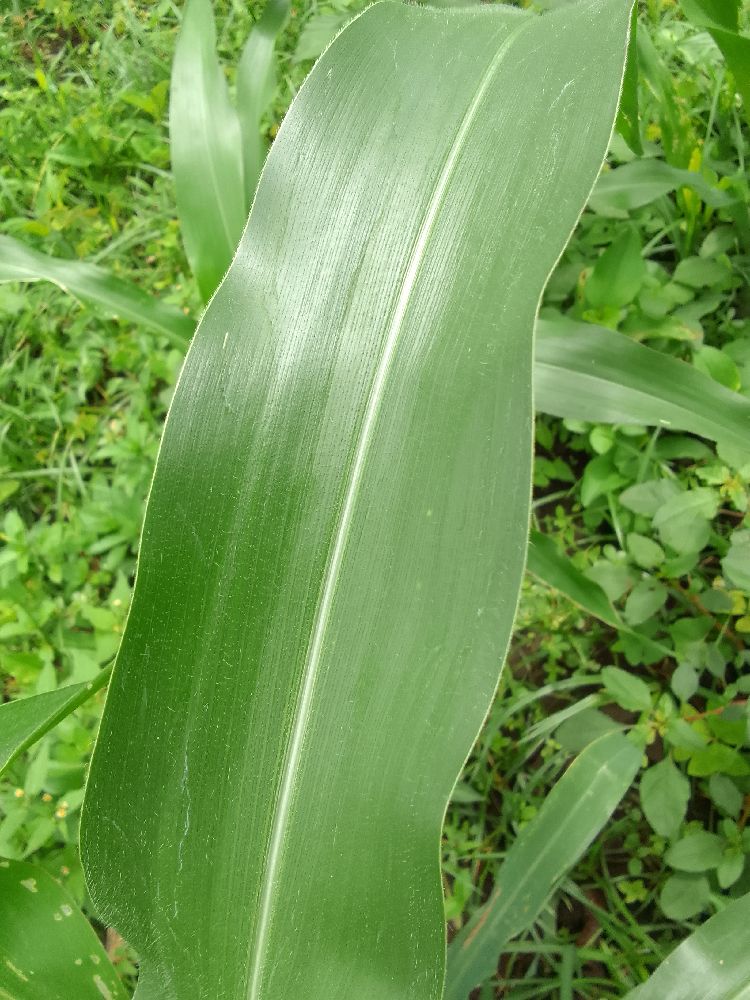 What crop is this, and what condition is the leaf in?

maize, healthy
